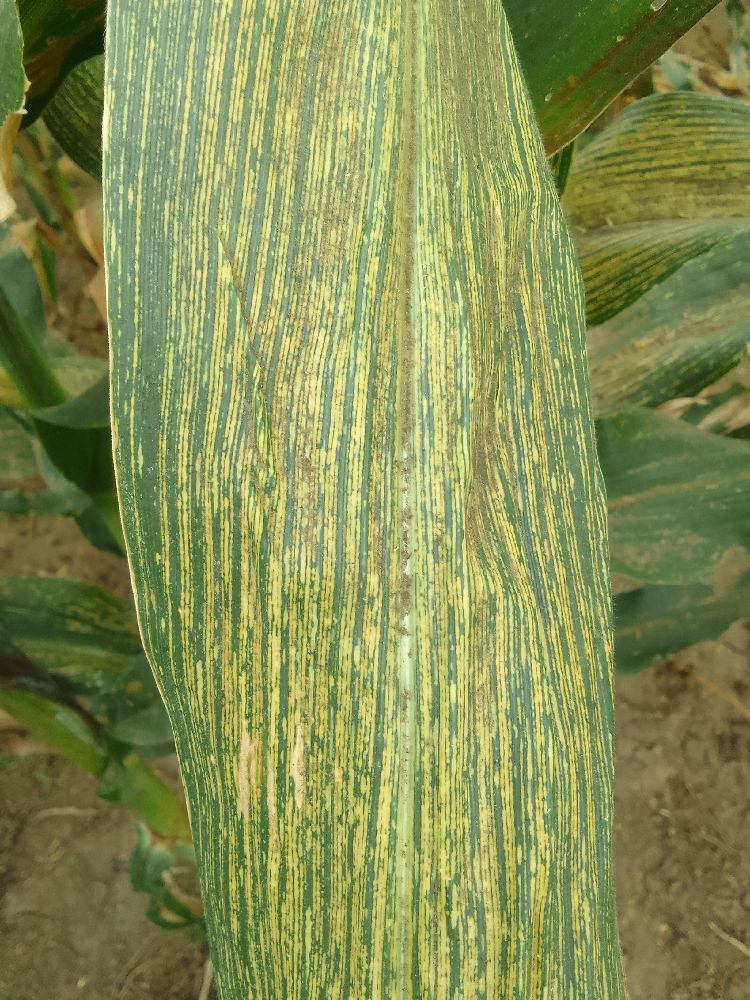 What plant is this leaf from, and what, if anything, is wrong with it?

maize, maize streak virus
